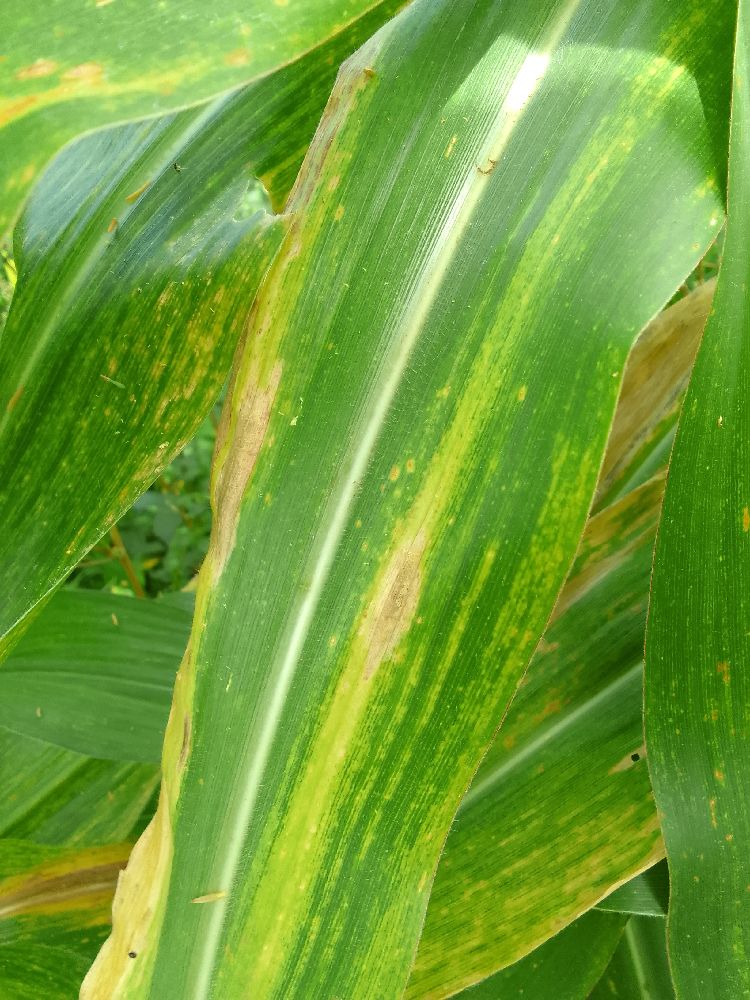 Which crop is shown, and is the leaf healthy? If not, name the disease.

maize, maize lethal necrosis
